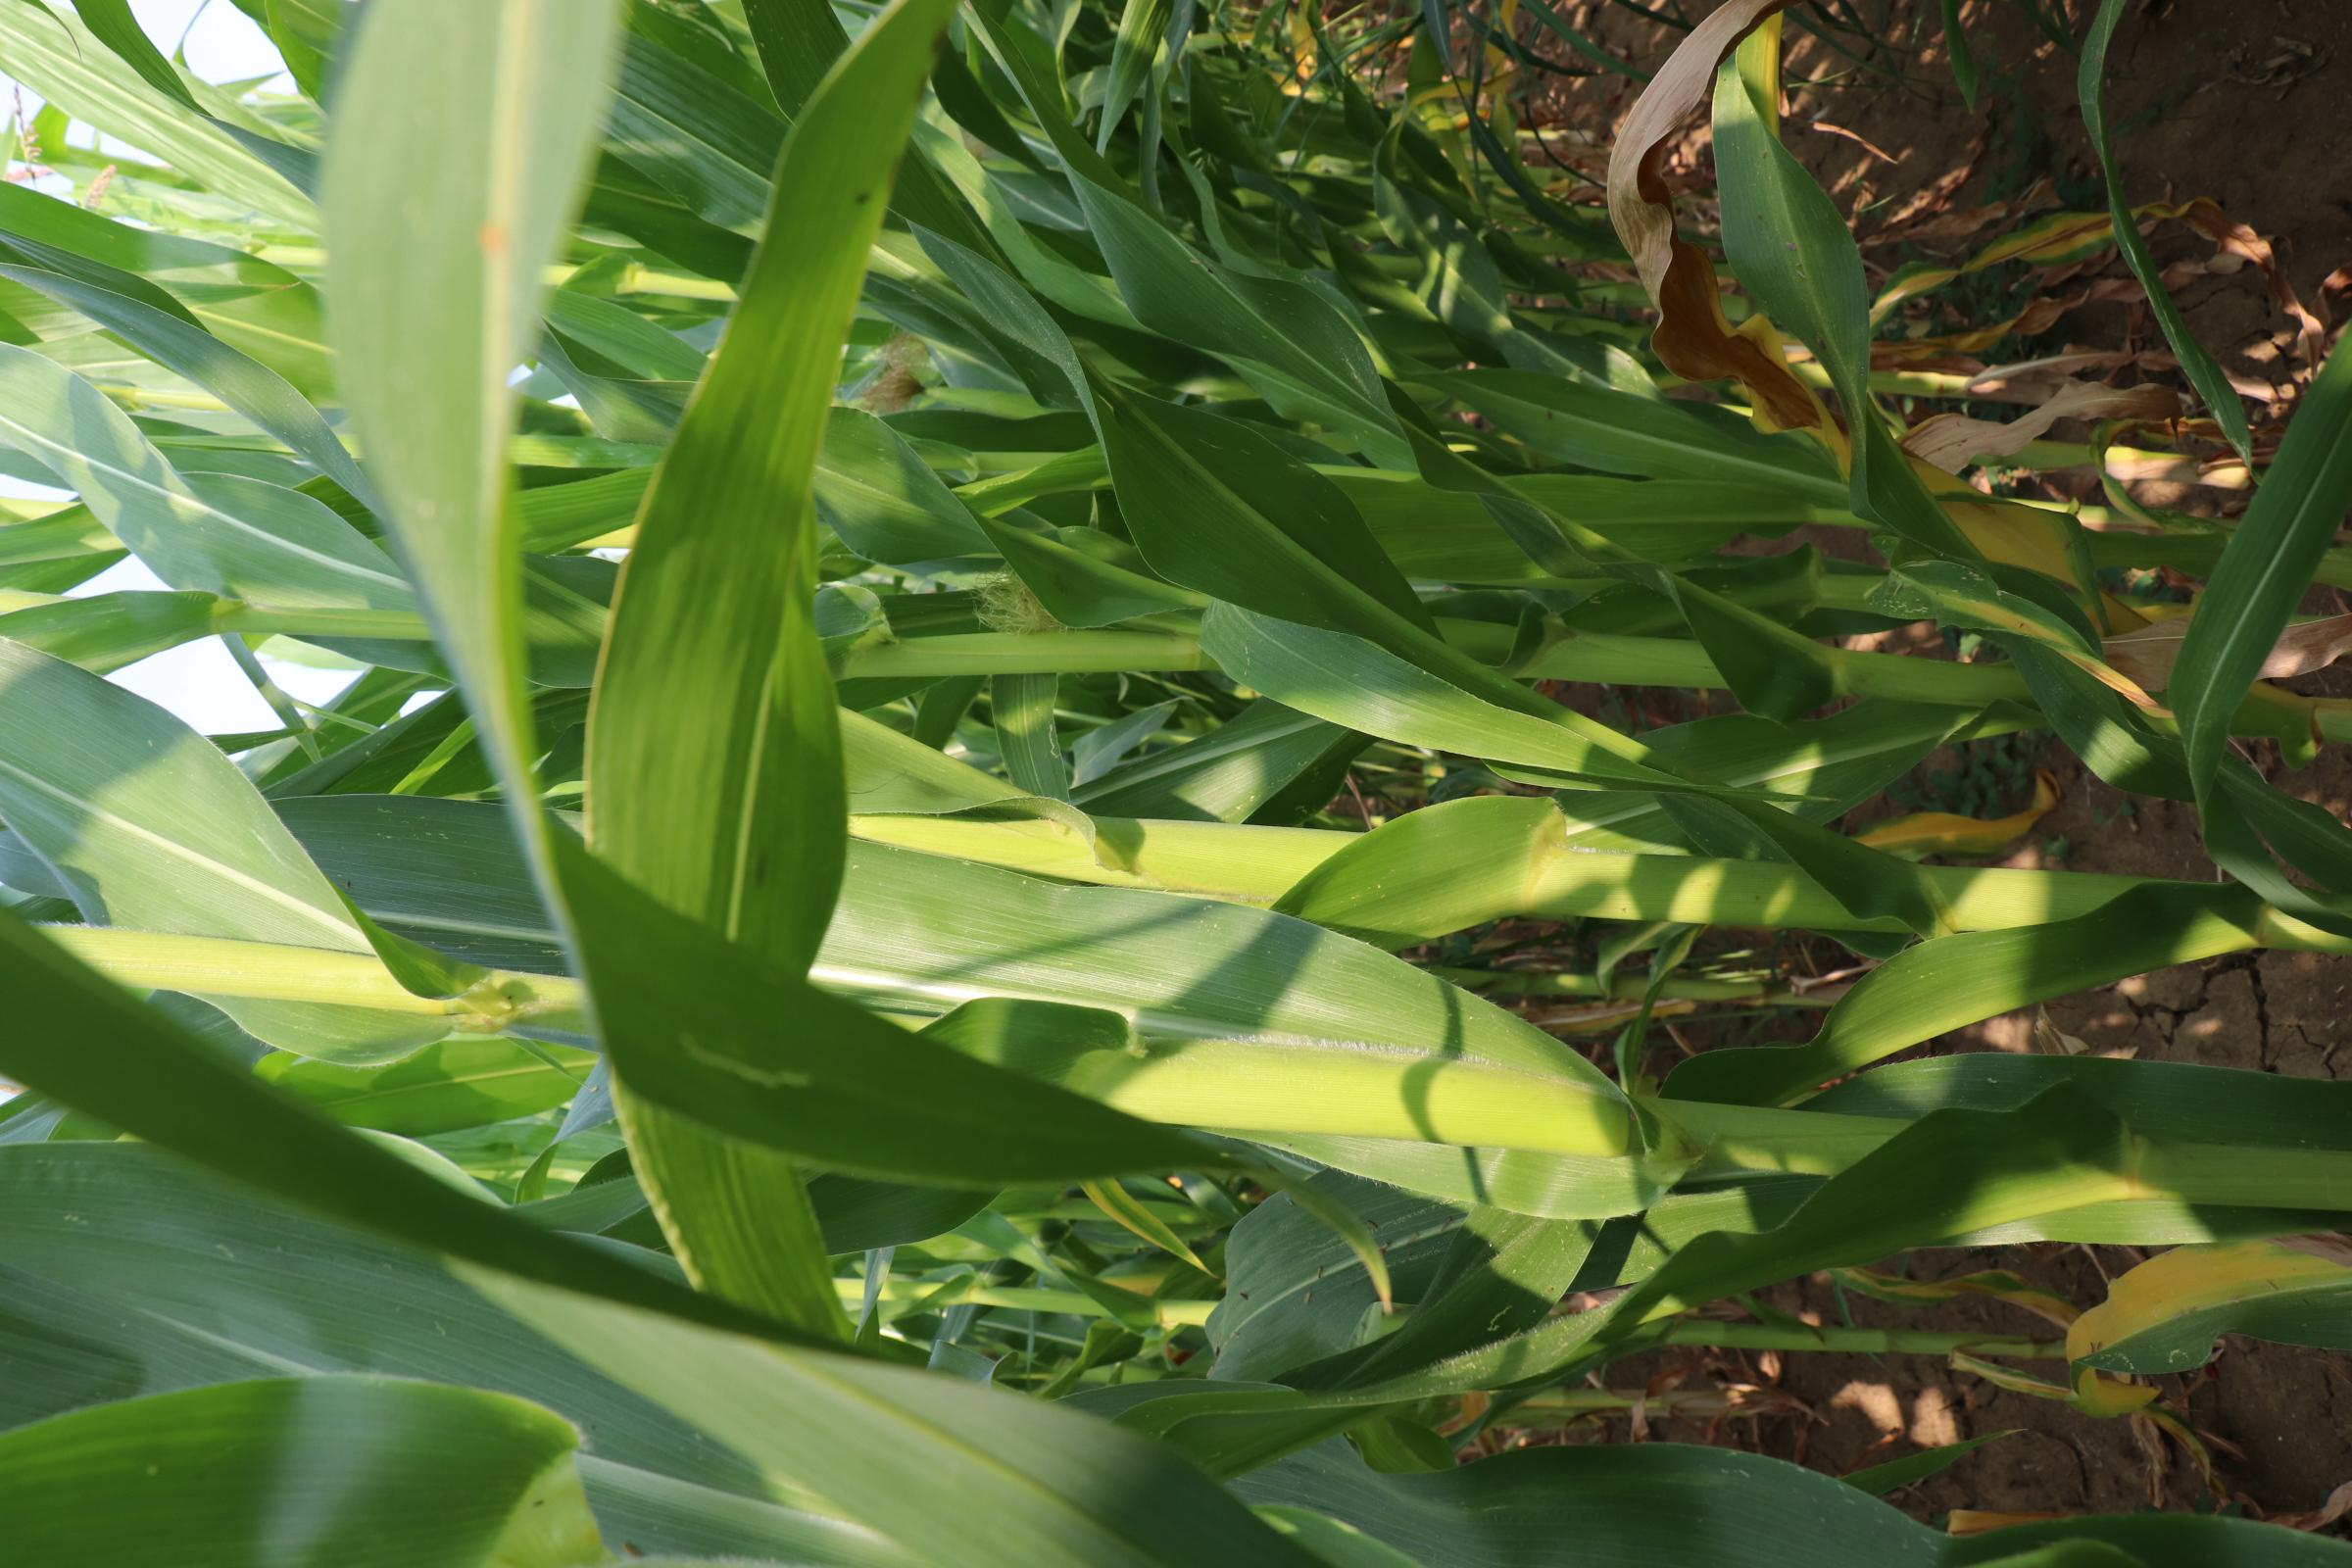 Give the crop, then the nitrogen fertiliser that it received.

maize, no added nitrogen
